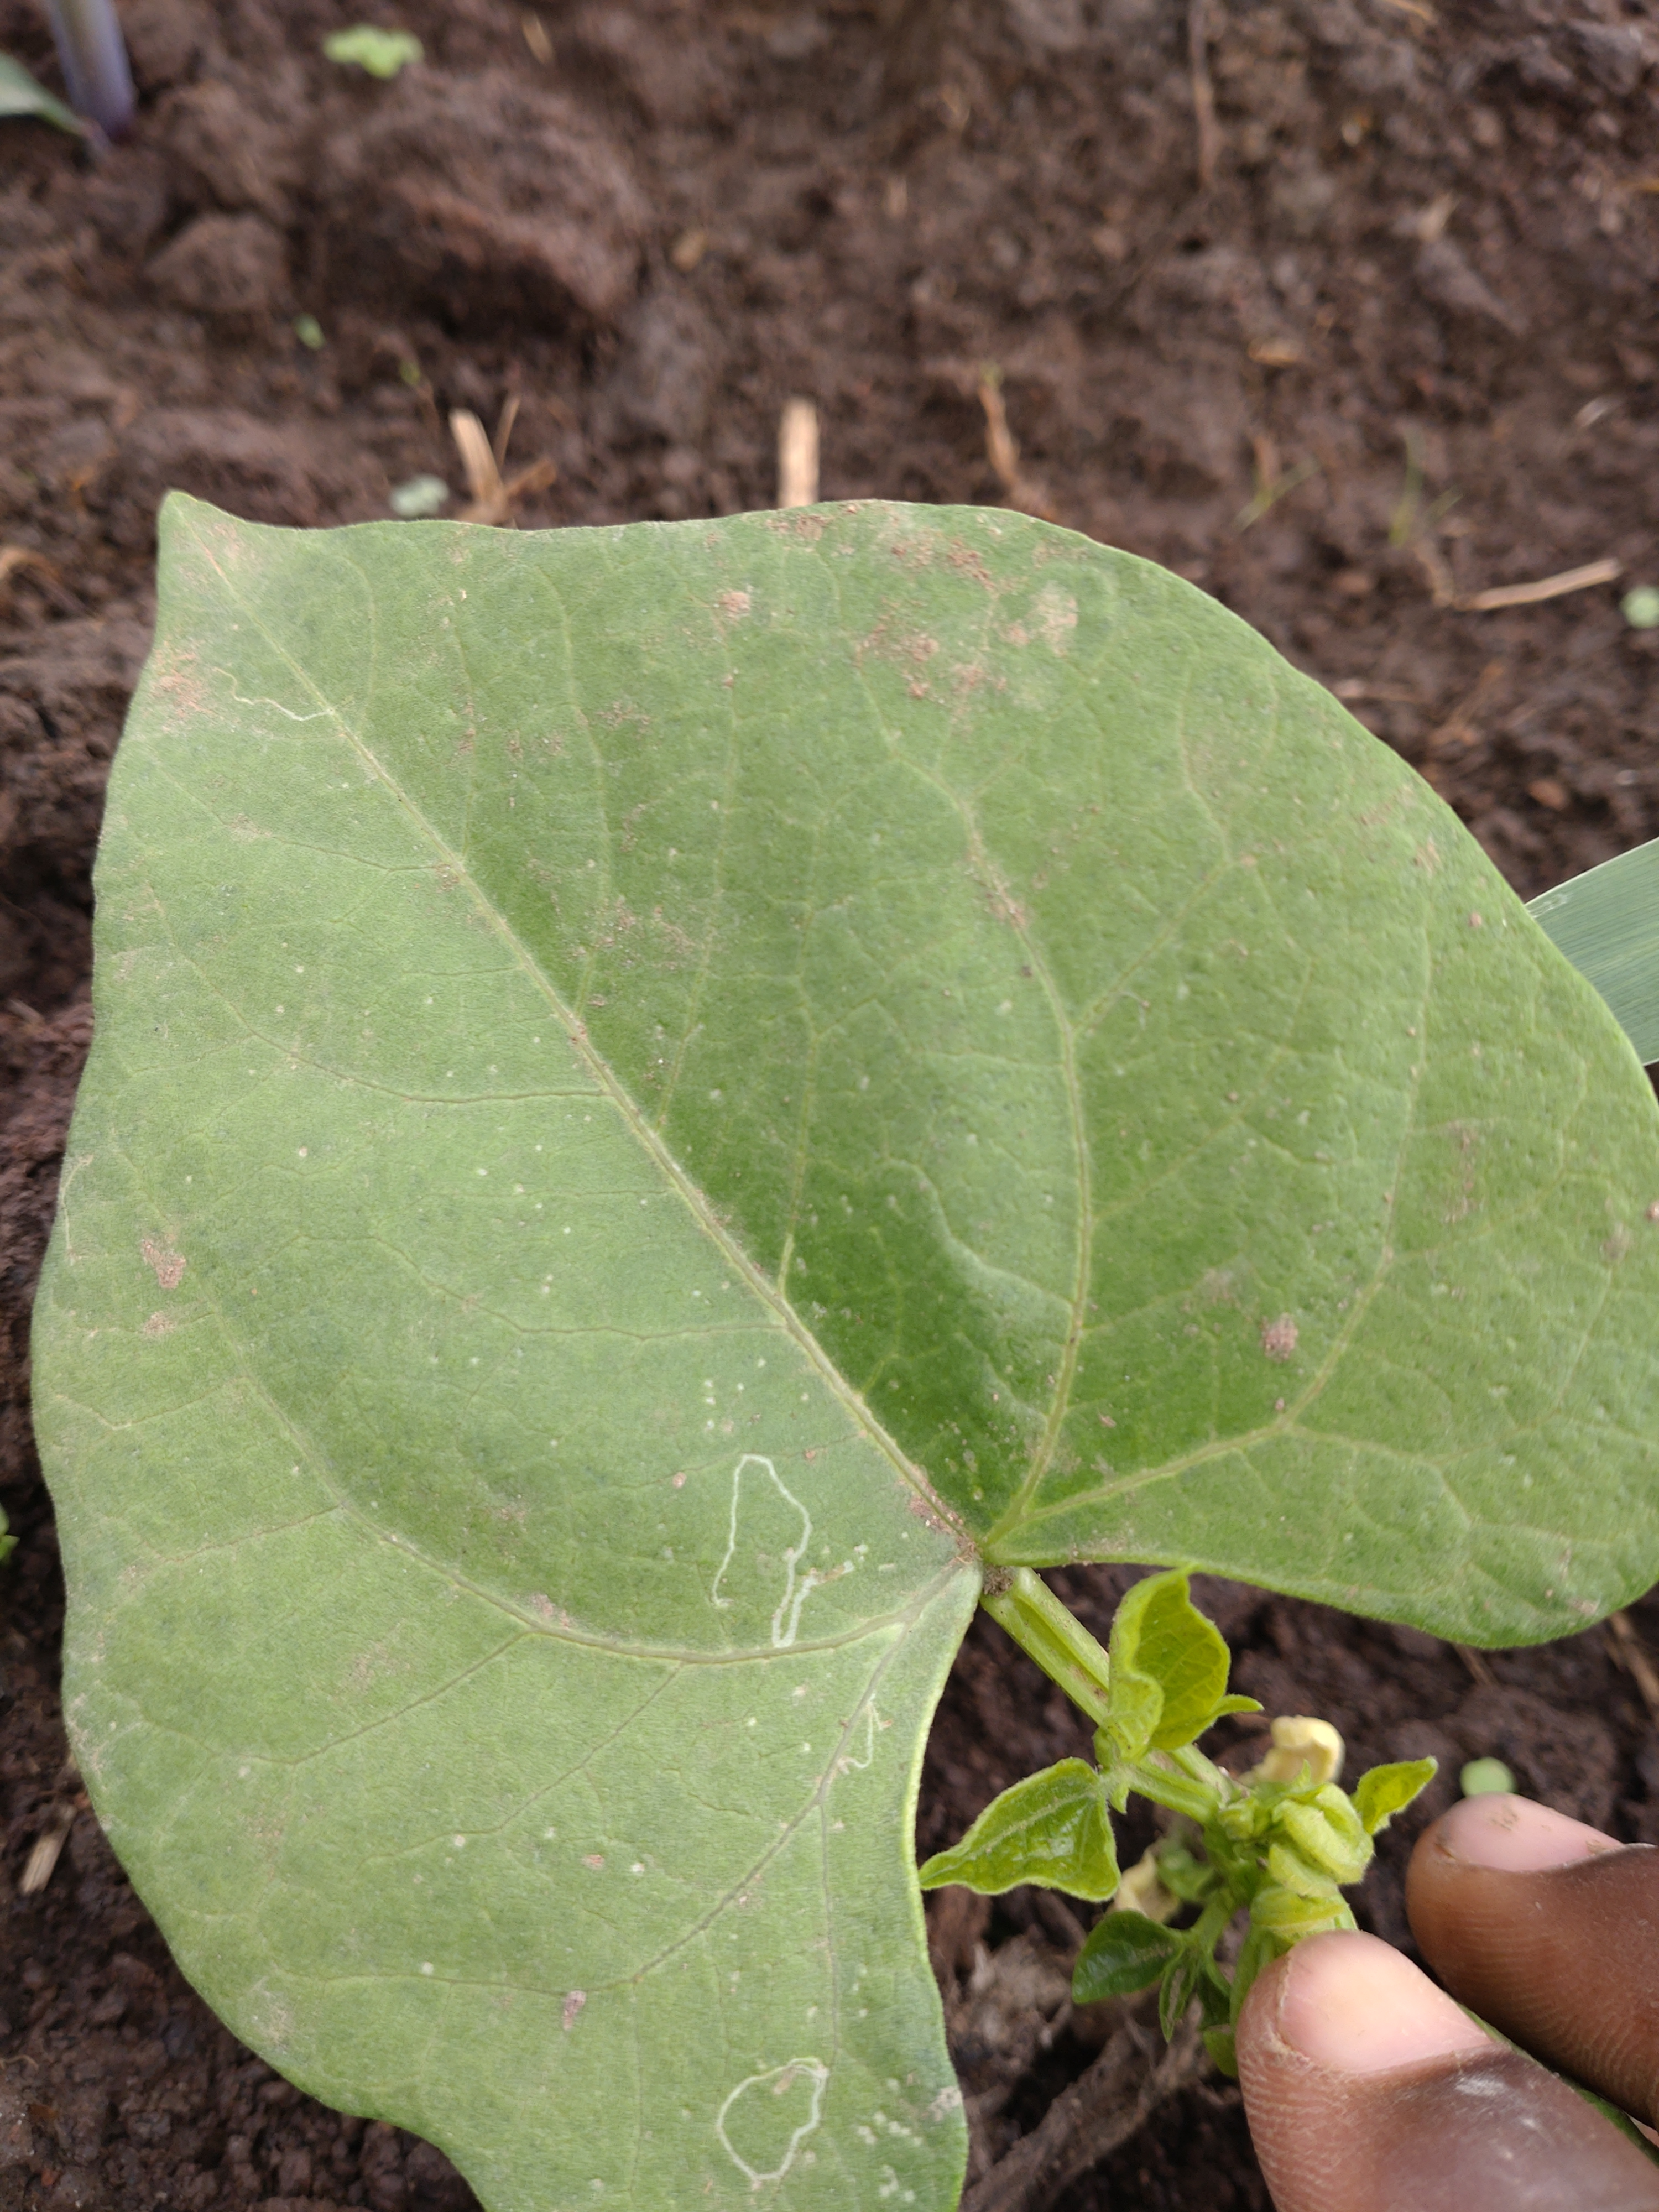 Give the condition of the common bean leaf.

healthy
